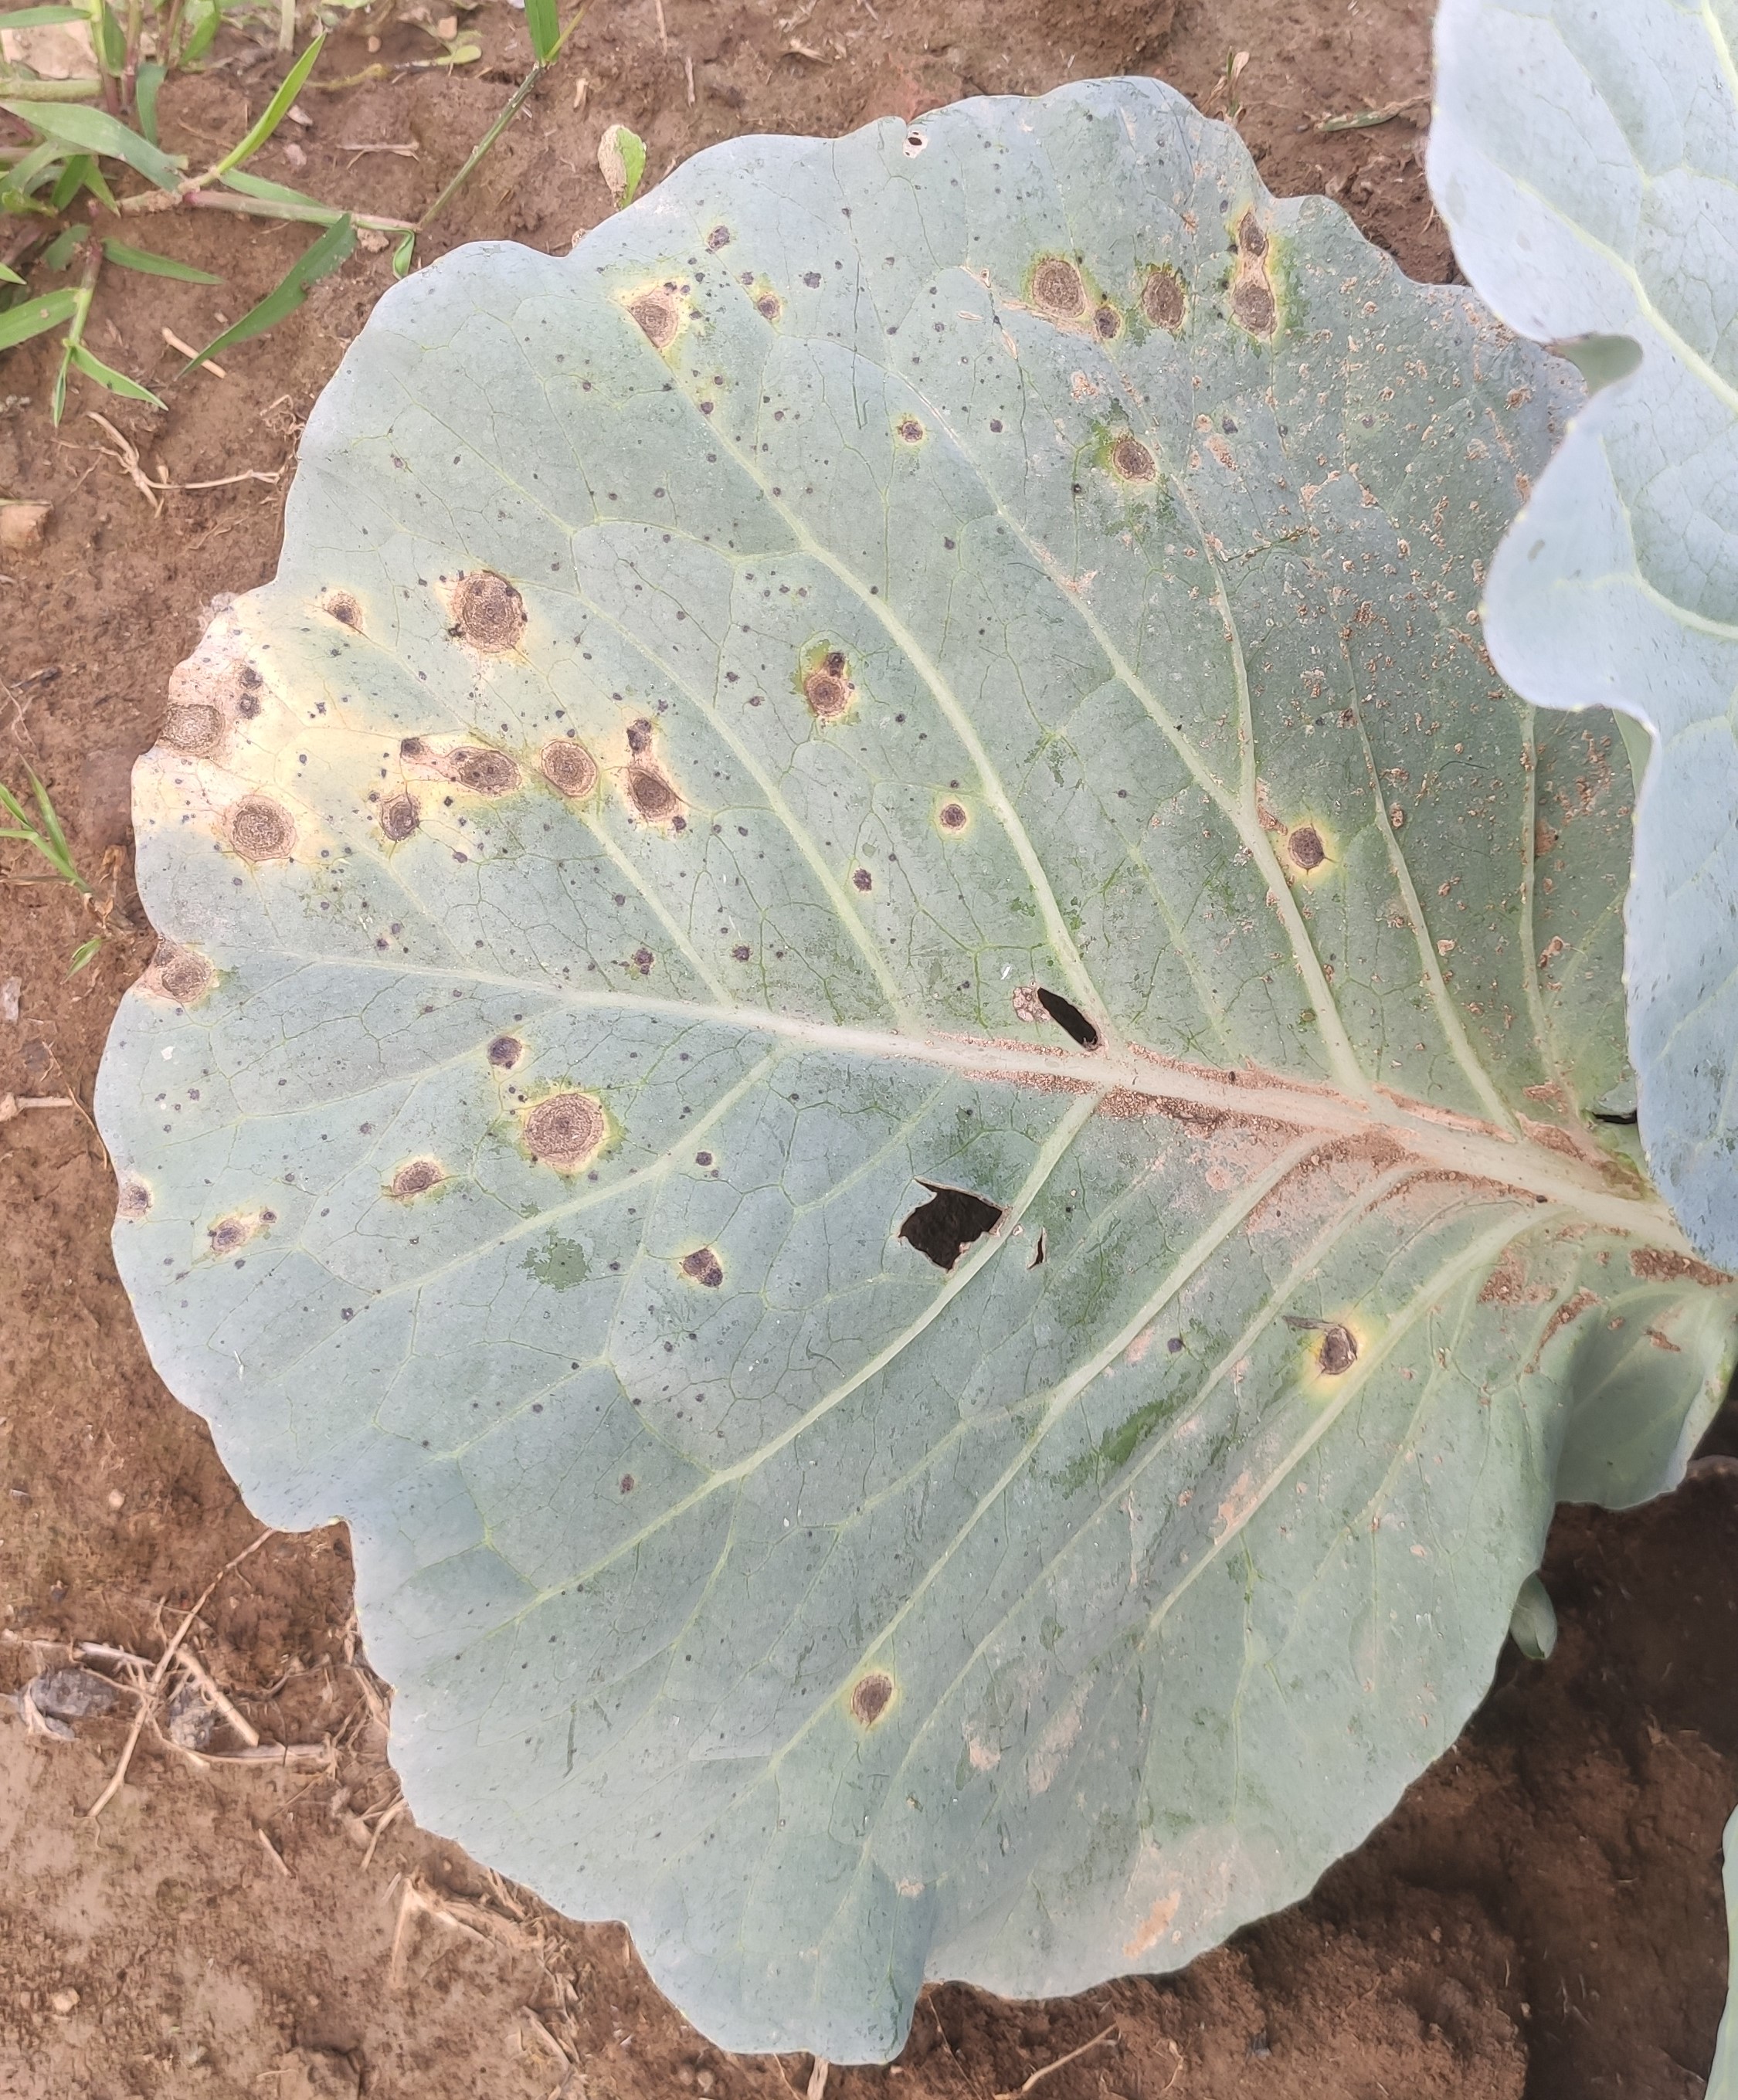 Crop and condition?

cabbage, alternaria
